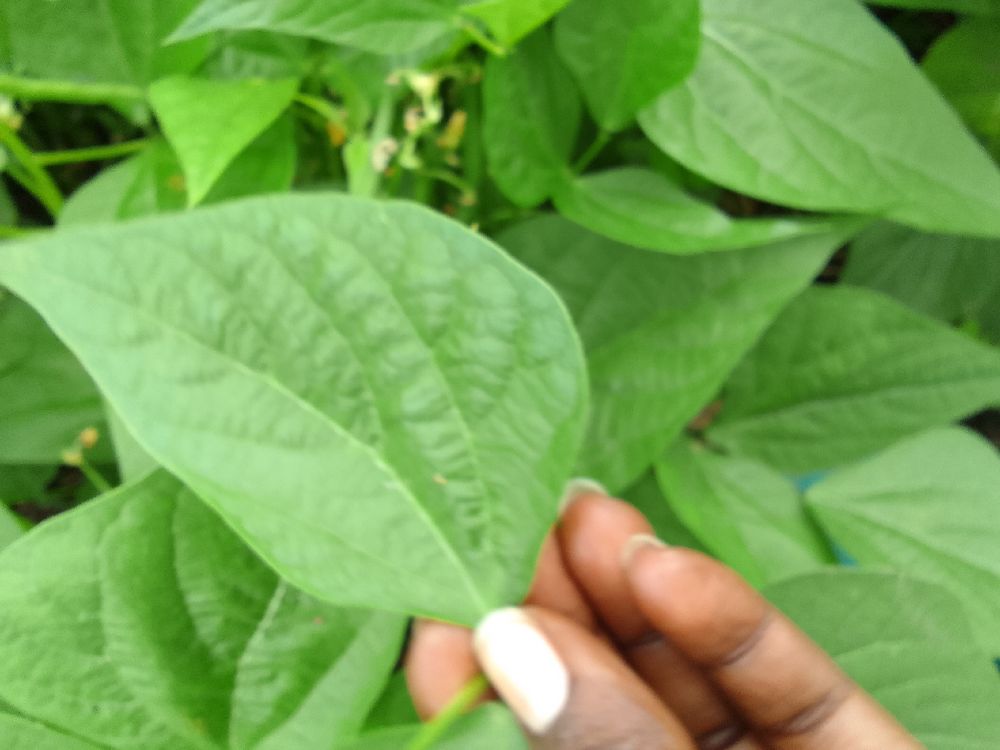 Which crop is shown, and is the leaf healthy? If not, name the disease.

common bean, healthy
